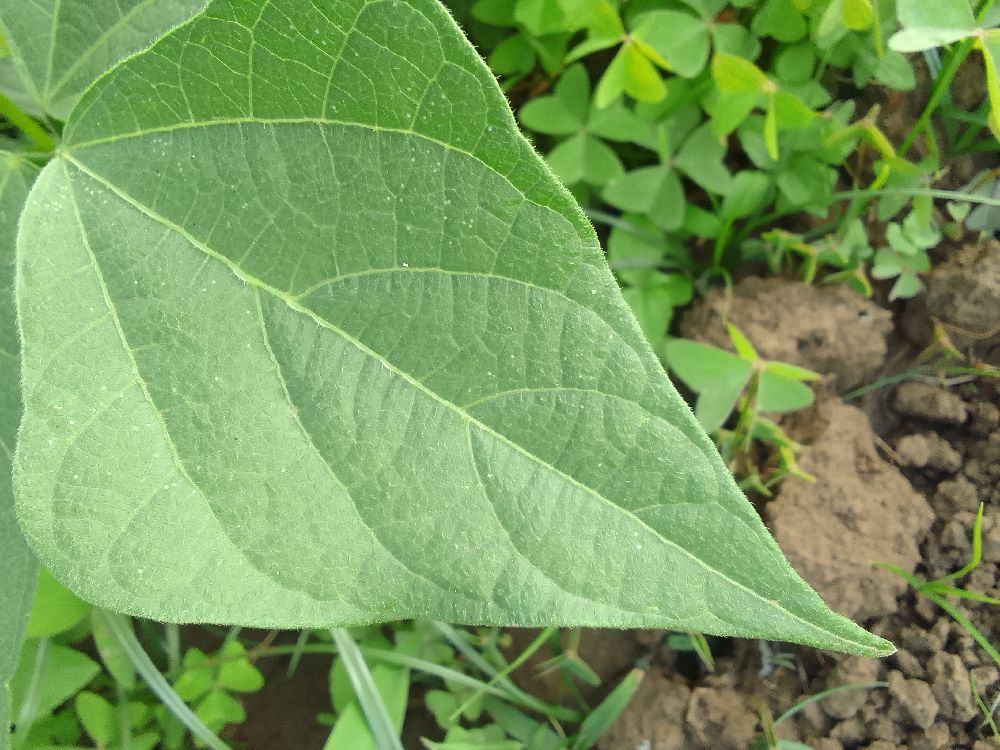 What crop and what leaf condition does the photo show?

common bean, healthy
